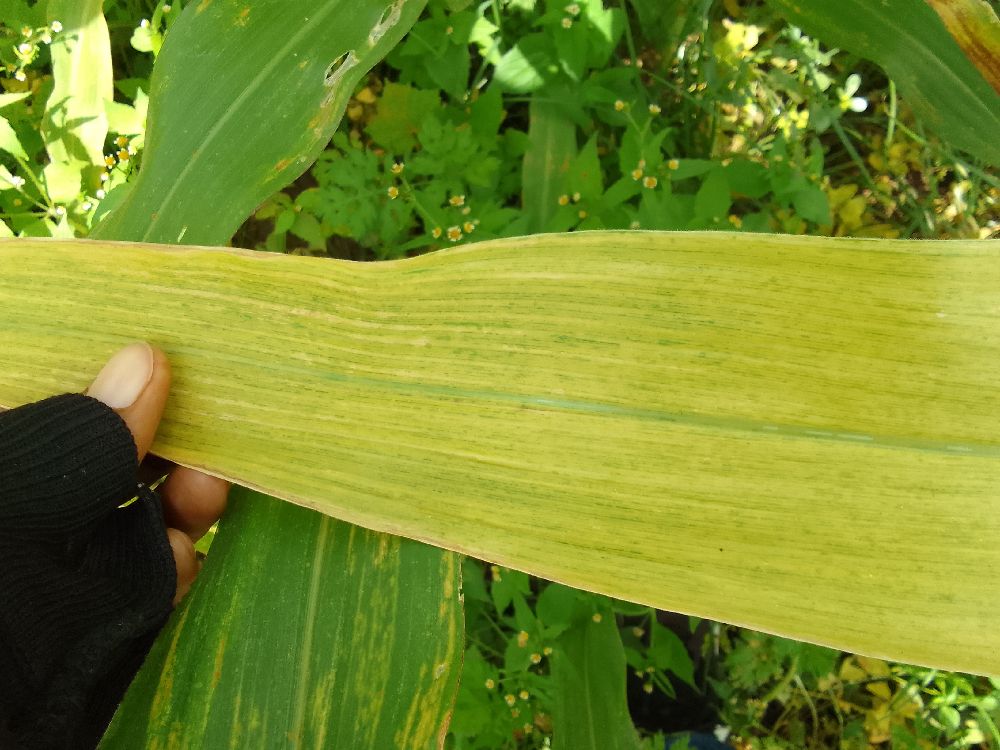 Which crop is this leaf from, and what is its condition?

maize, maize lethal necrosis
